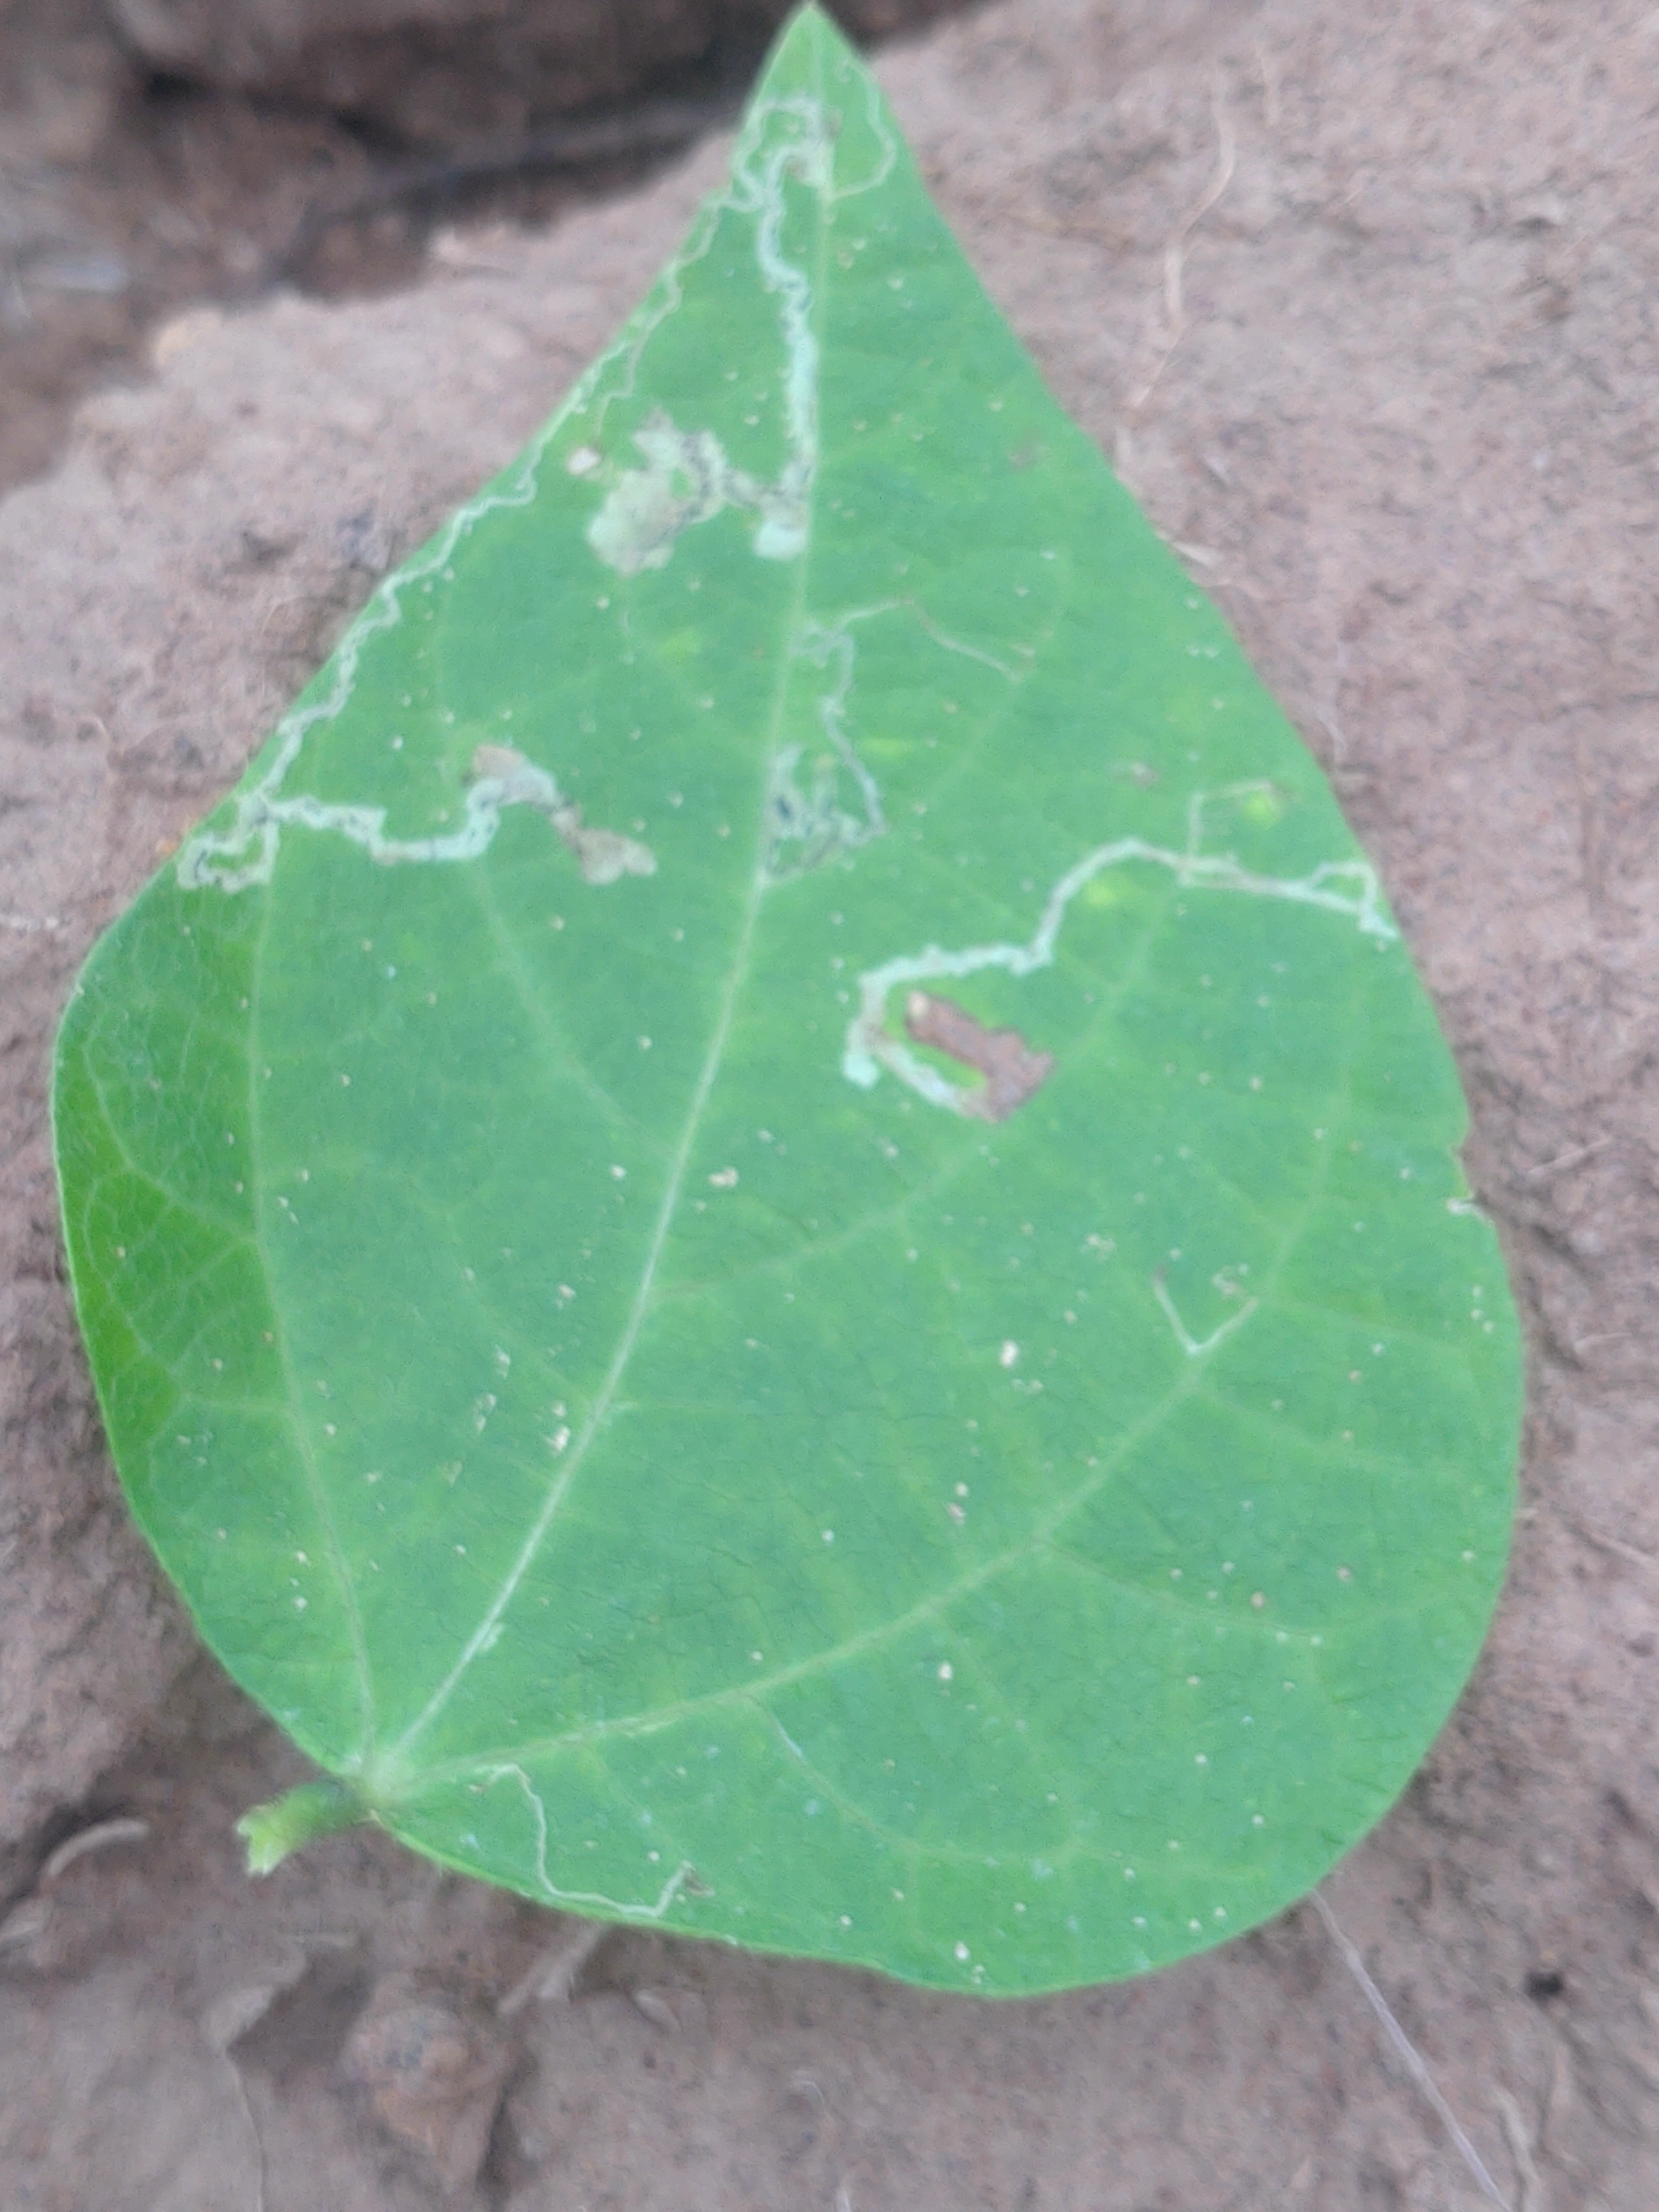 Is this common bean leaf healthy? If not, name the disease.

anthracnose
